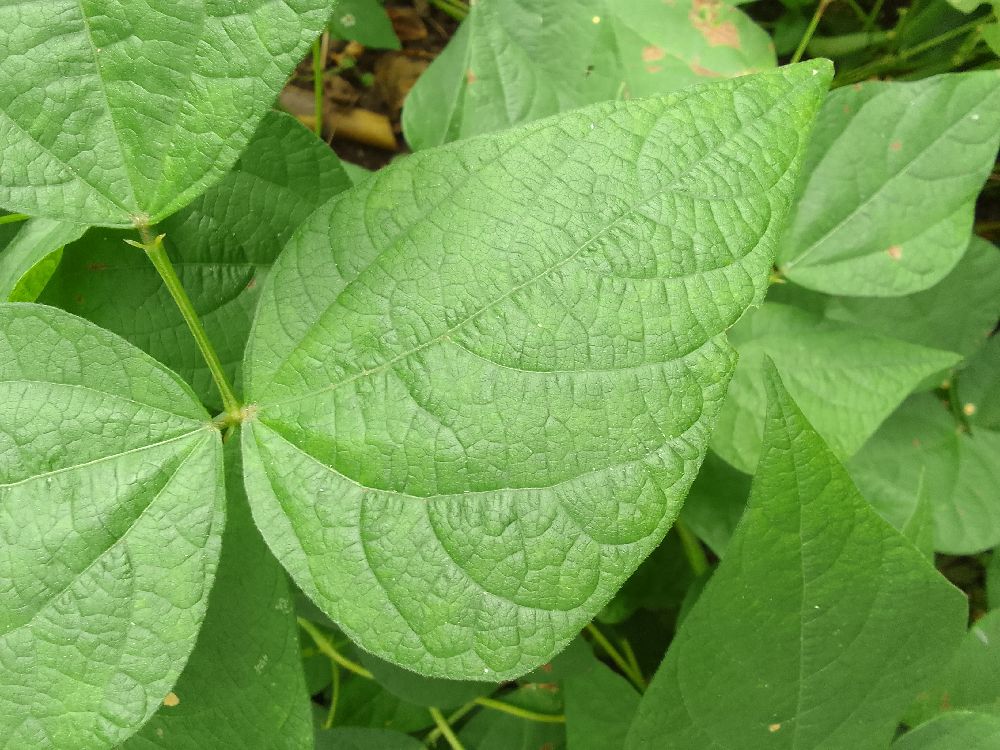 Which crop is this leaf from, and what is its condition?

common bean, healthy
